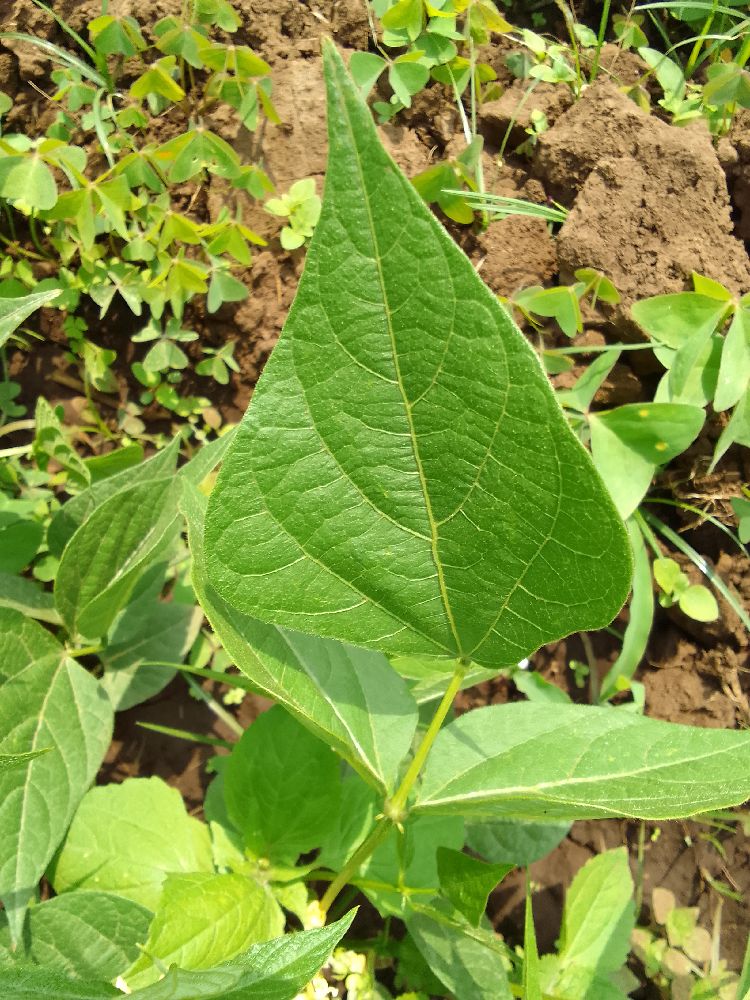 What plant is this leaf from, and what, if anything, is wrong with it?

common bean, healthy
